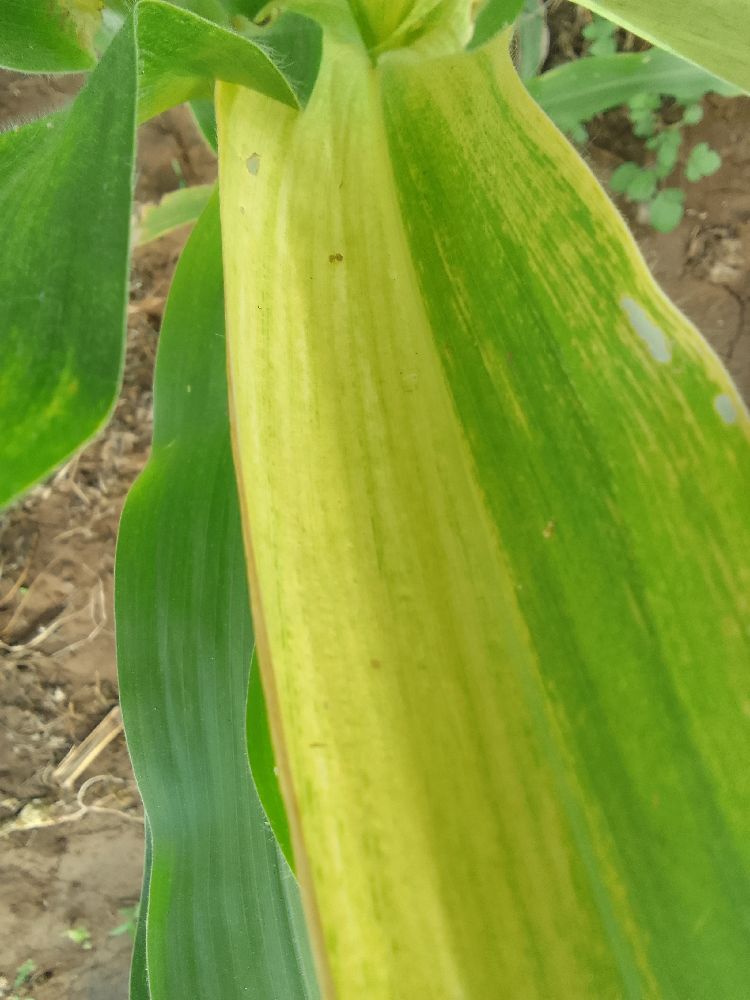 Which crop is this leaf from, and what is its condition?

maize, maize lethal necrosis
